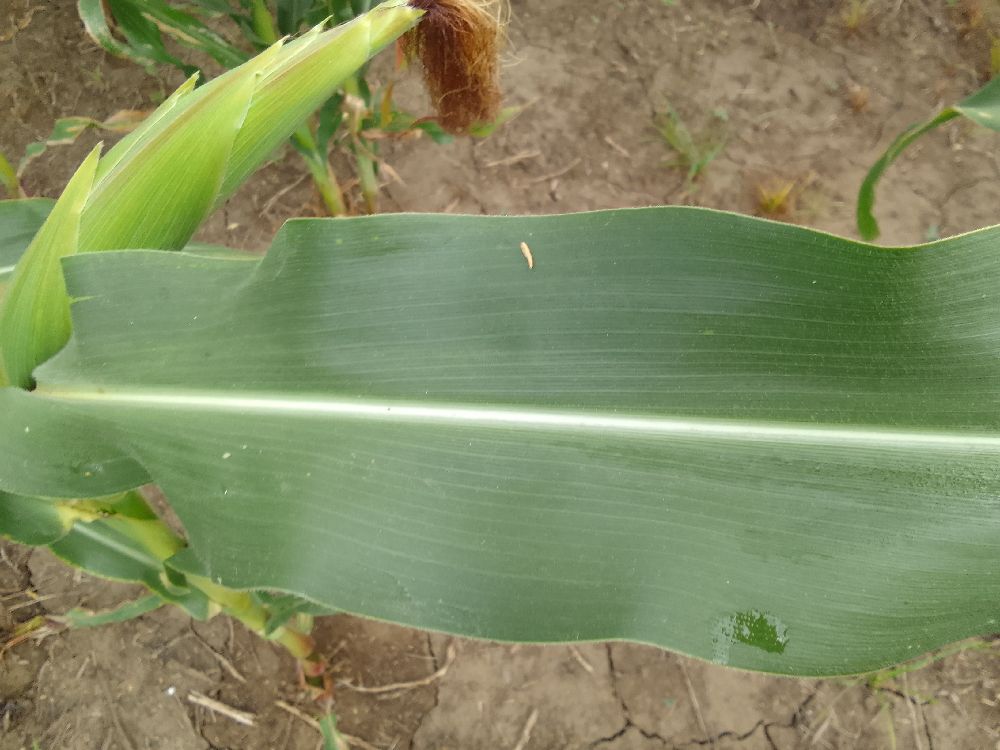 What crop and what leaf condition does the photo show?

maize, healthy
